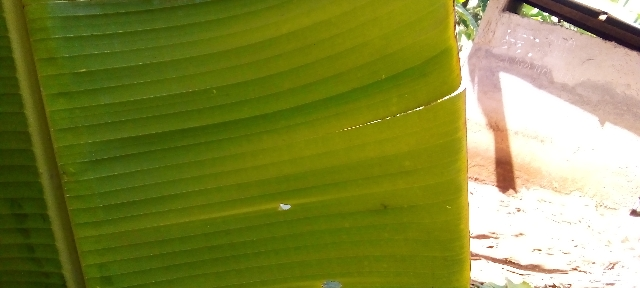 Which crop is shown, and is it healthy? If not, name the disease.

banana, healthy
